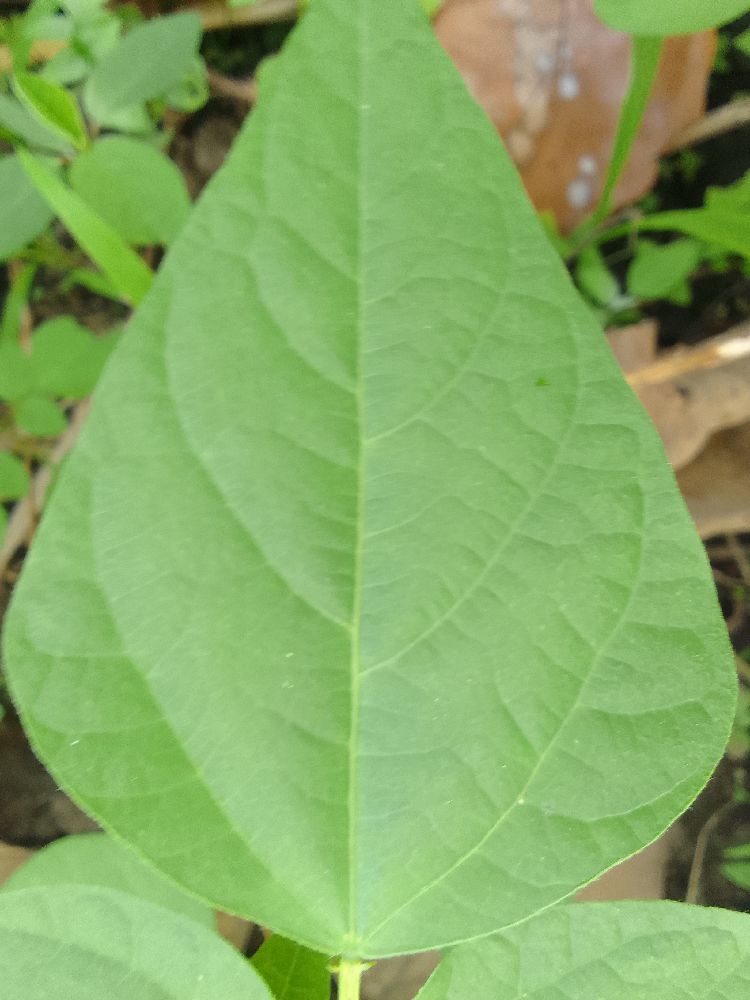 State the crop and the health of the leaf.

common bean, healthy
